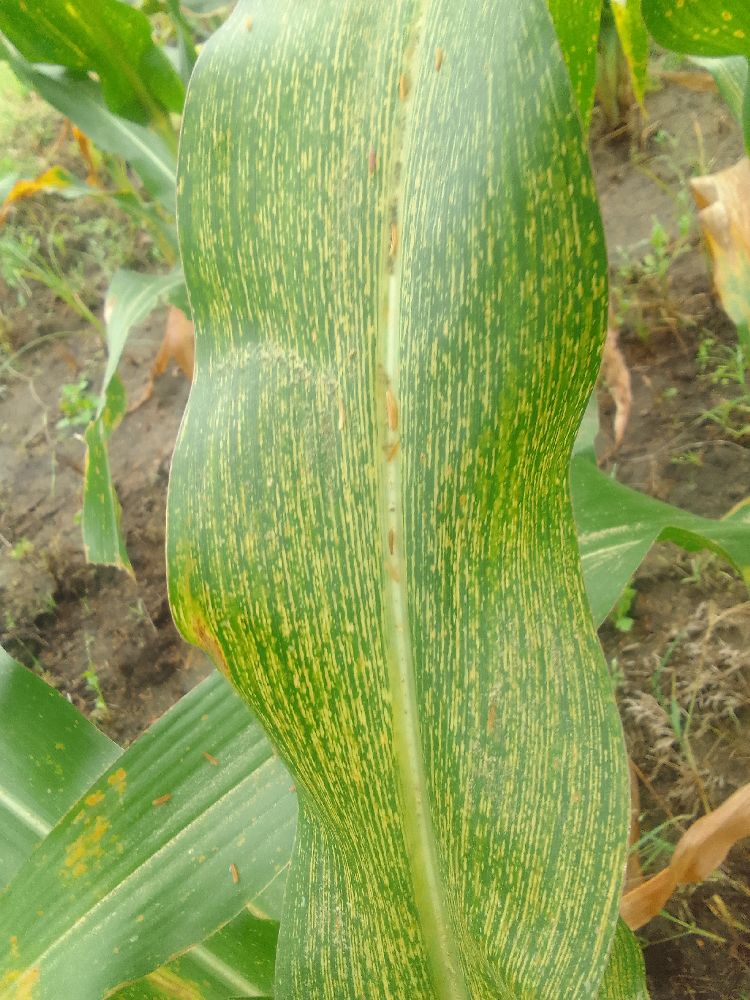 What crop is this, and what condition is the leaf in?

maize, maize streak virus
